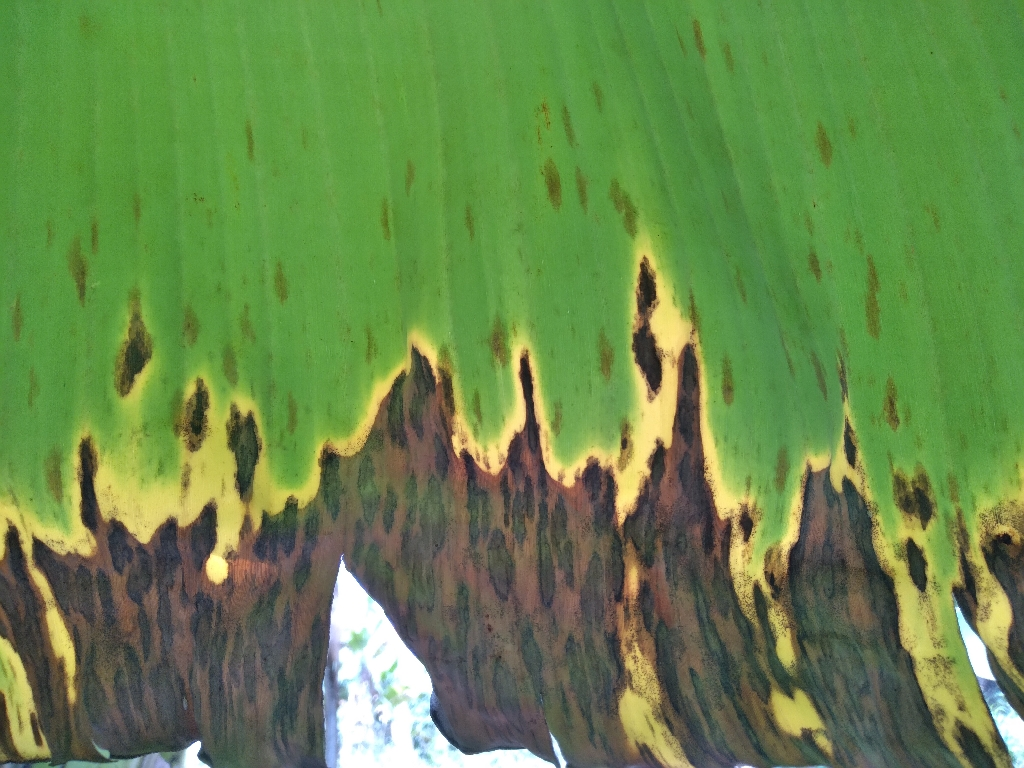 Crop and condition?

banana, black sigatoka
